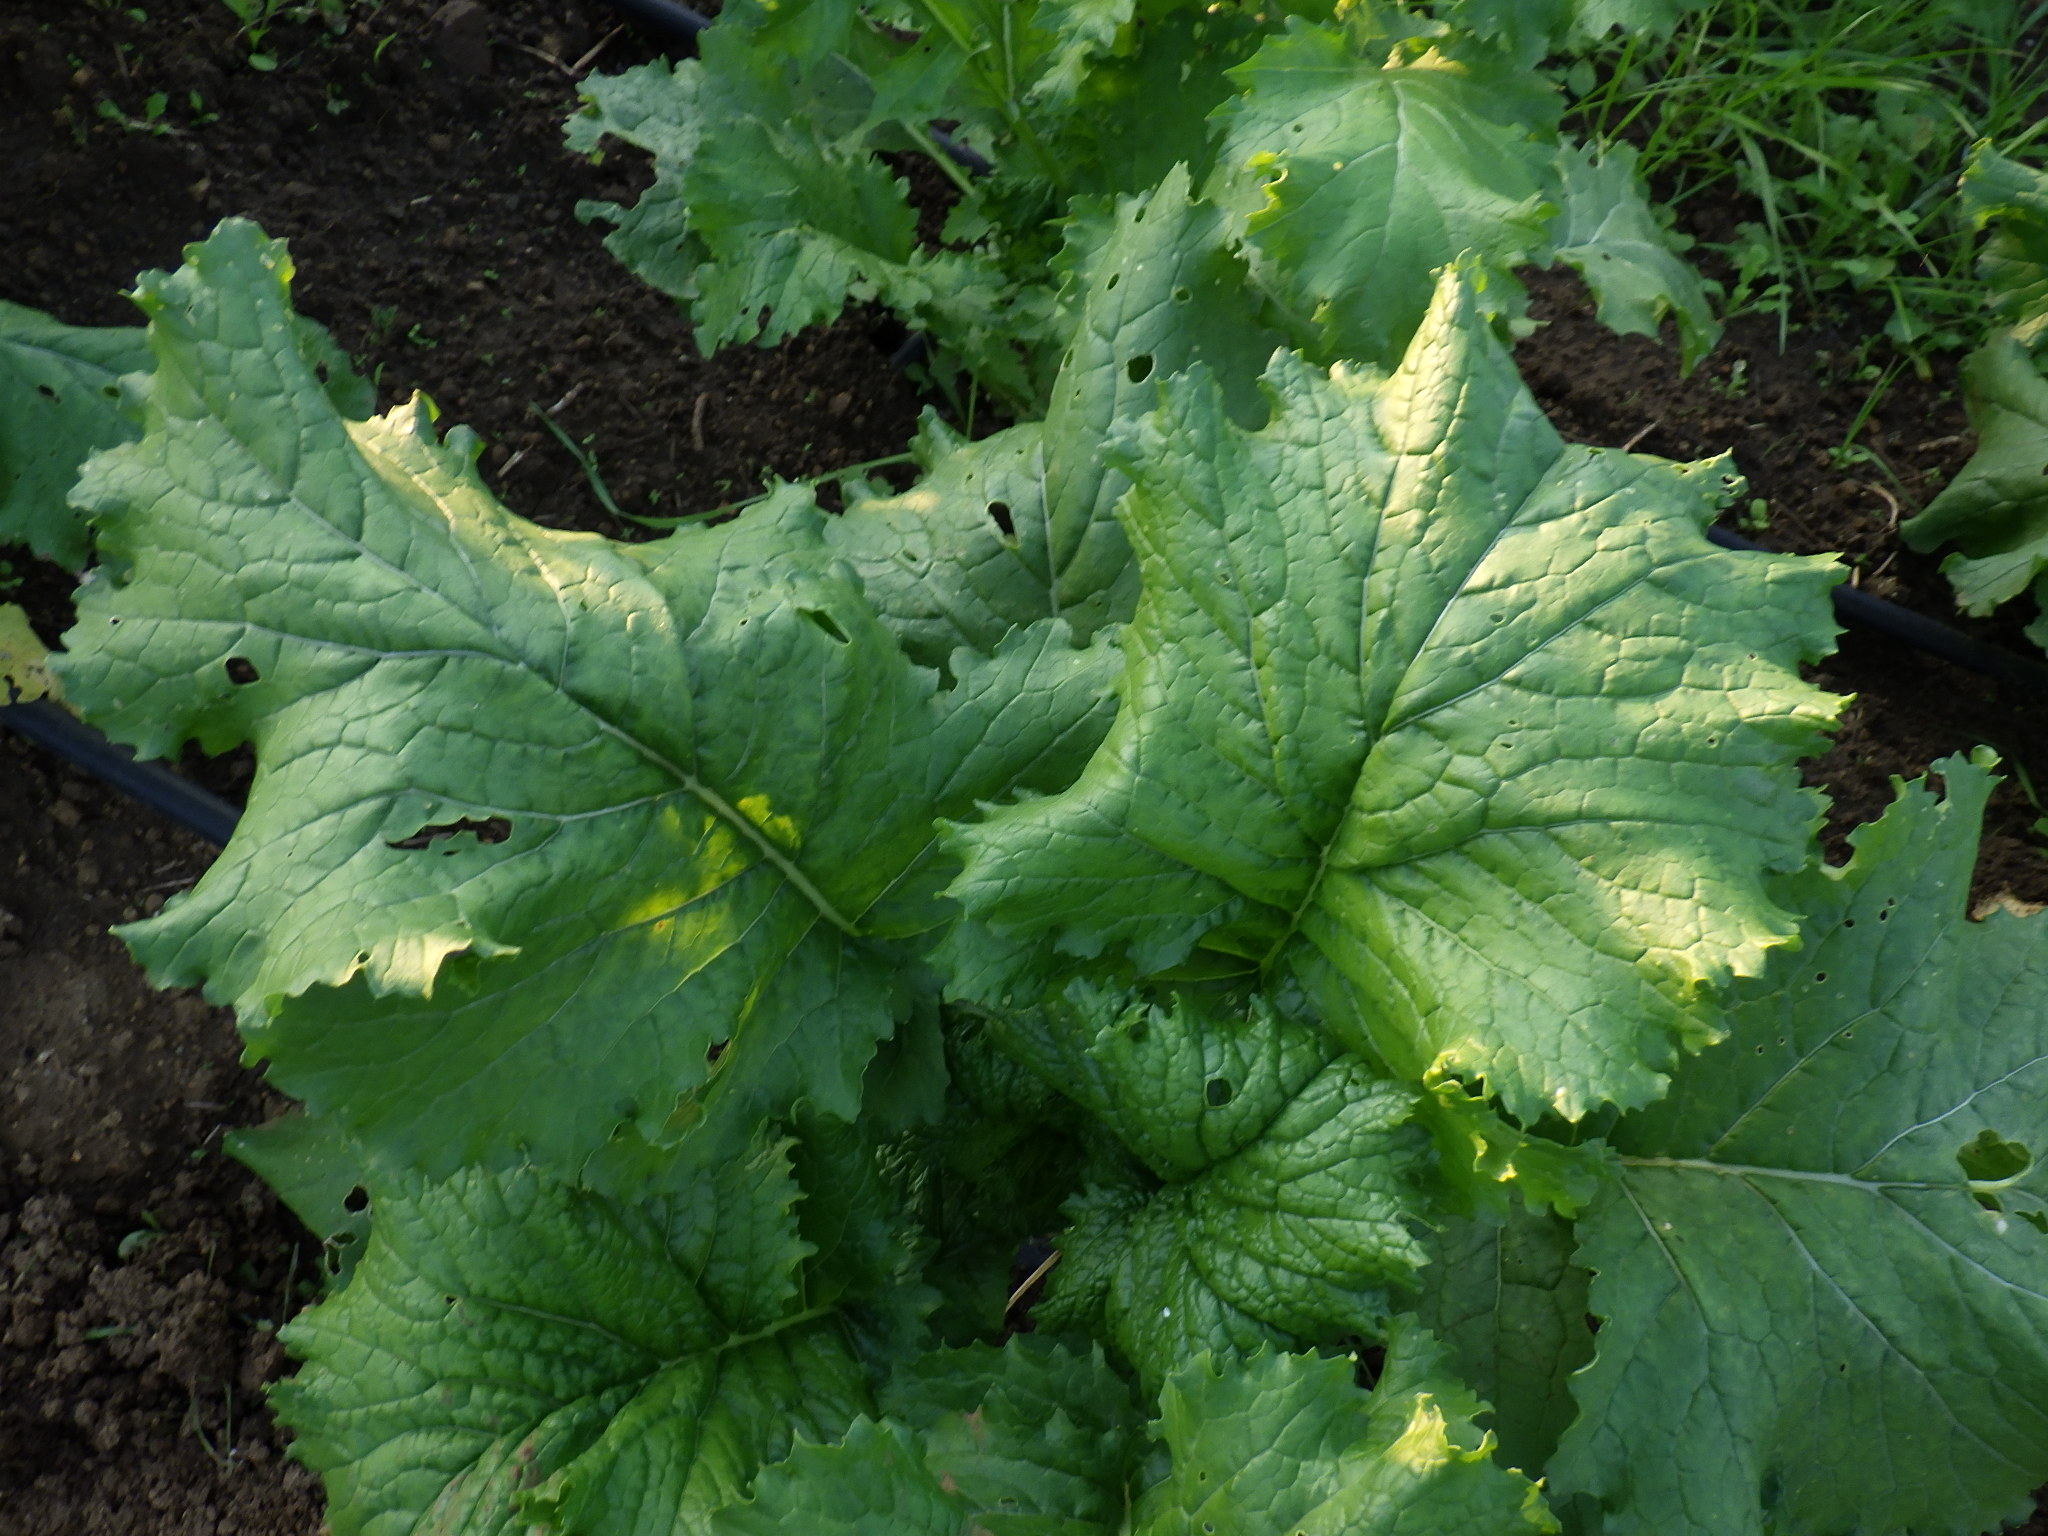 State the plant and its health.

rapini, phytophagous
